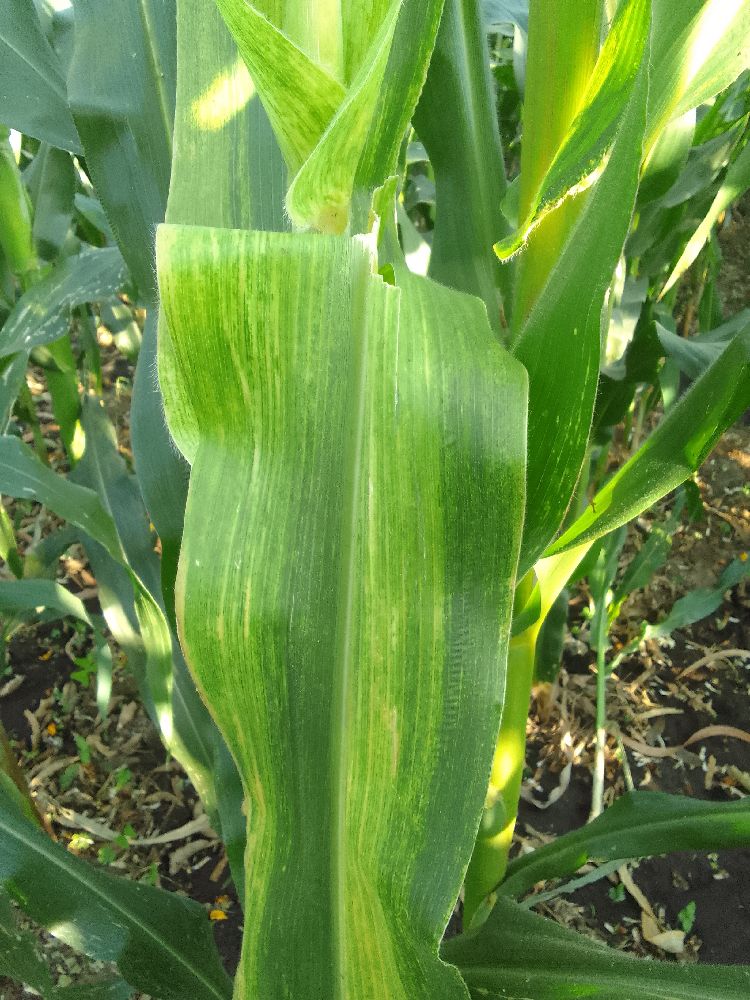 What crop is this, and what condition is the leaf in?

maize, maize lethal necrosis
